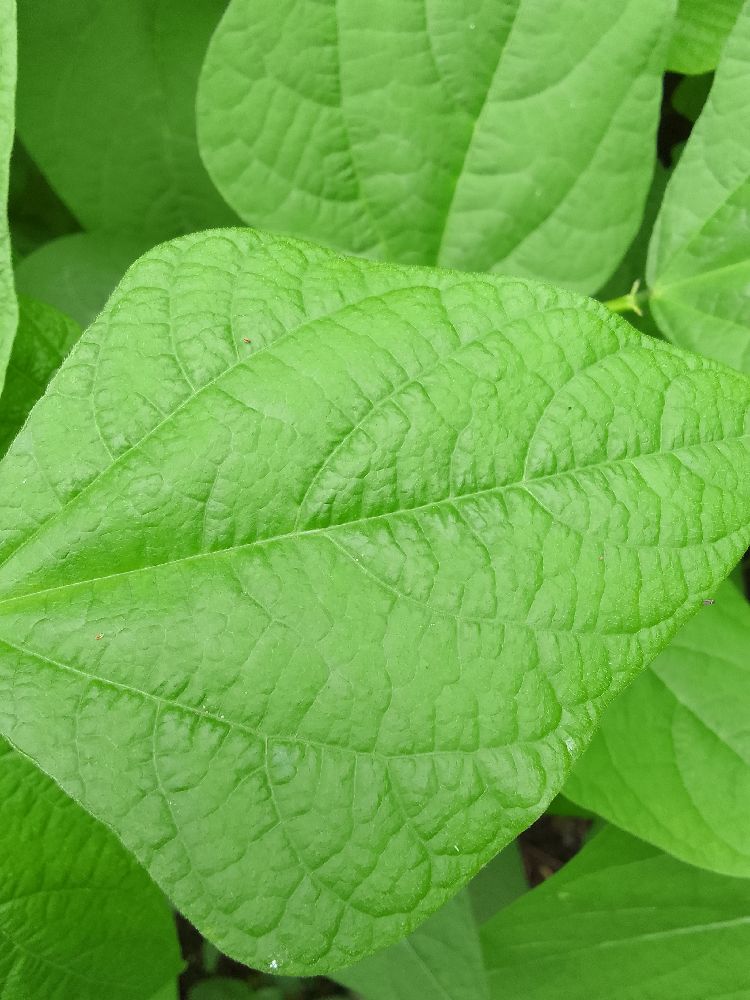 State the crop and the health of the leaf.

common bean, healthy
